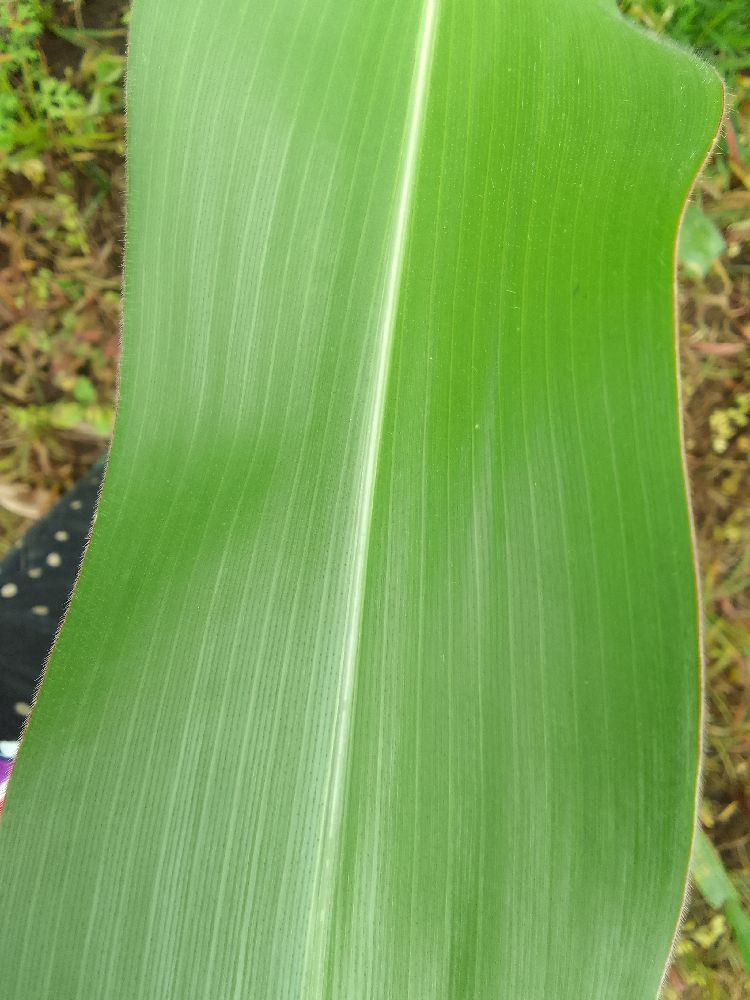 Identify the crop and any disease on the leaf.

maize, healthy
